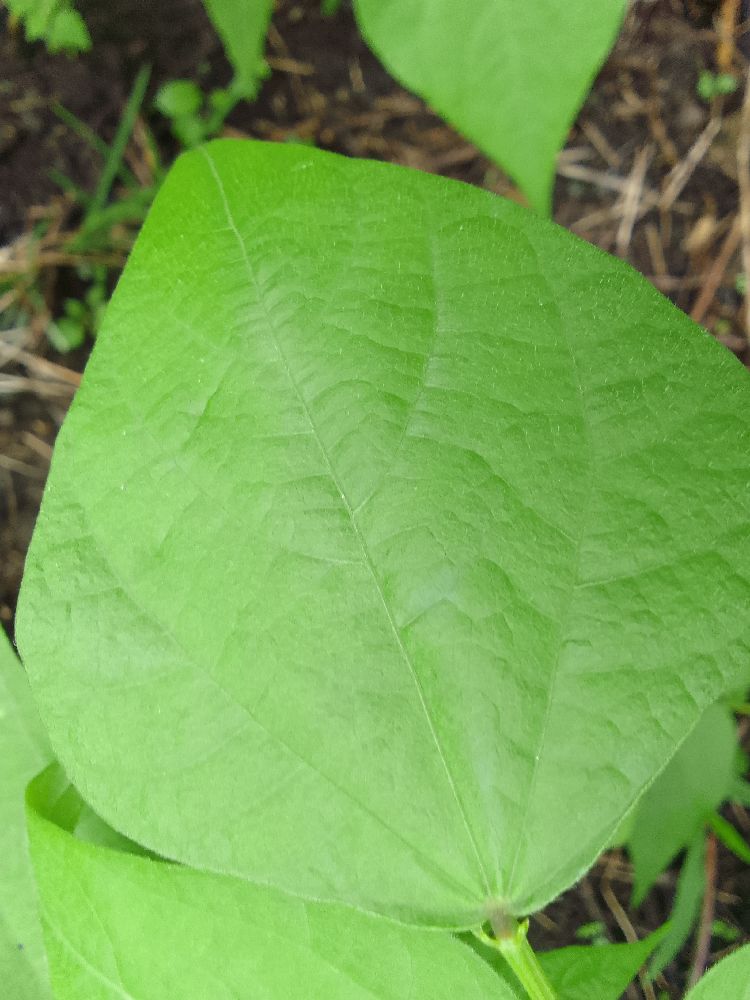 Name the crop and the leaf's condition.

common bean, healthy
